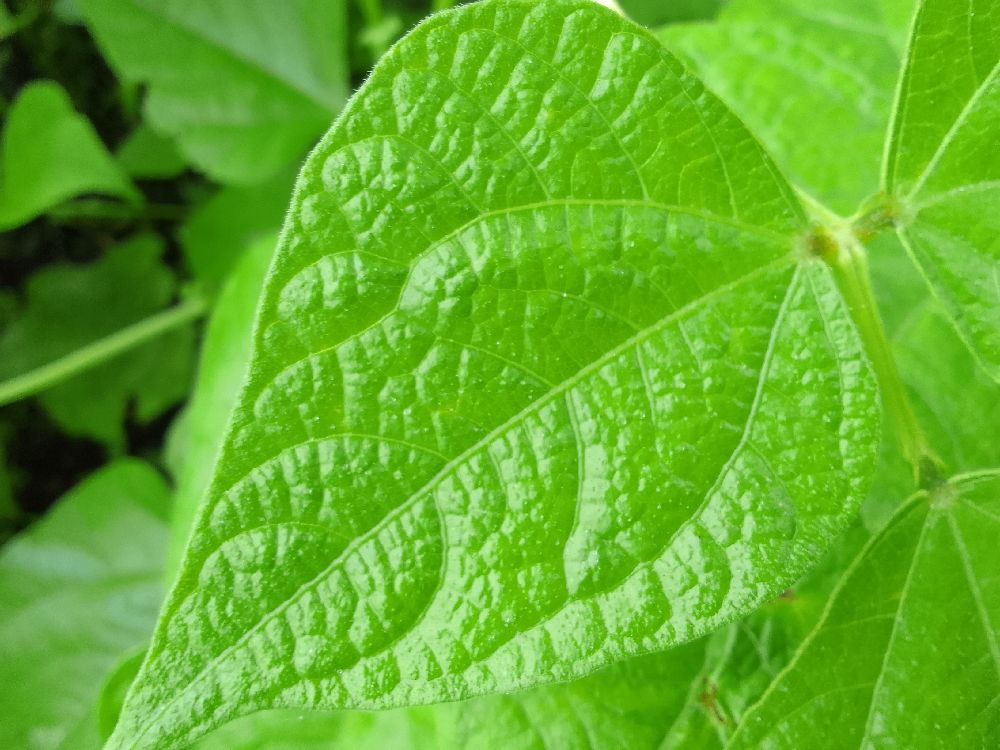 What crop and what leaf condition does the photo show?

common bean, healthy
